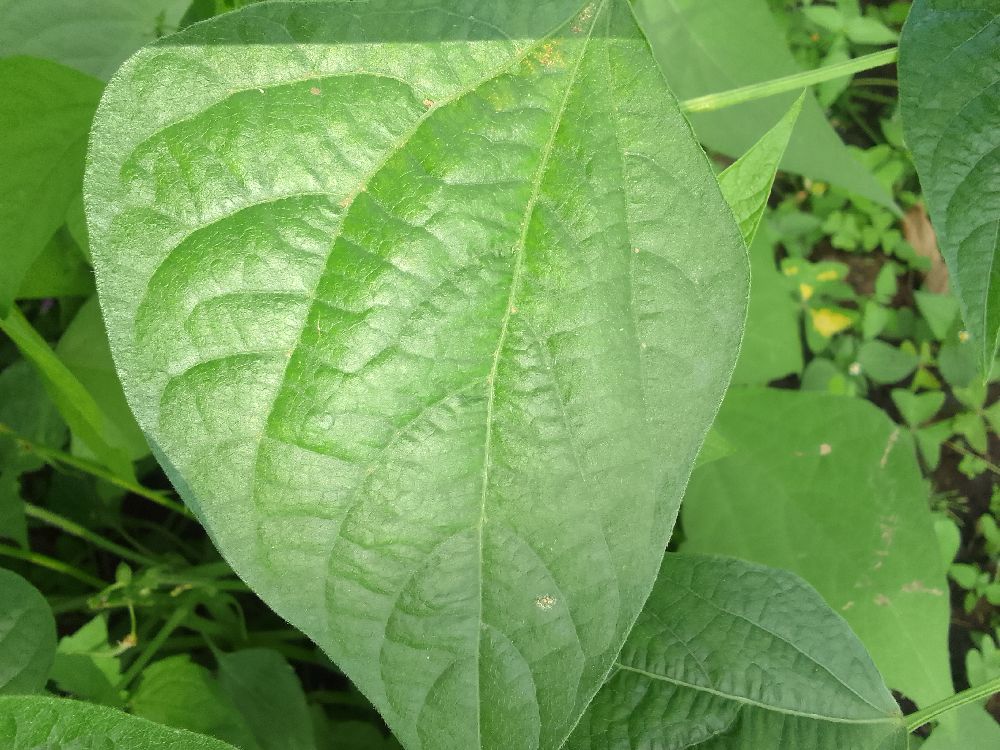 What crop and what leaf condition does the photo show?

common bean, healthy
